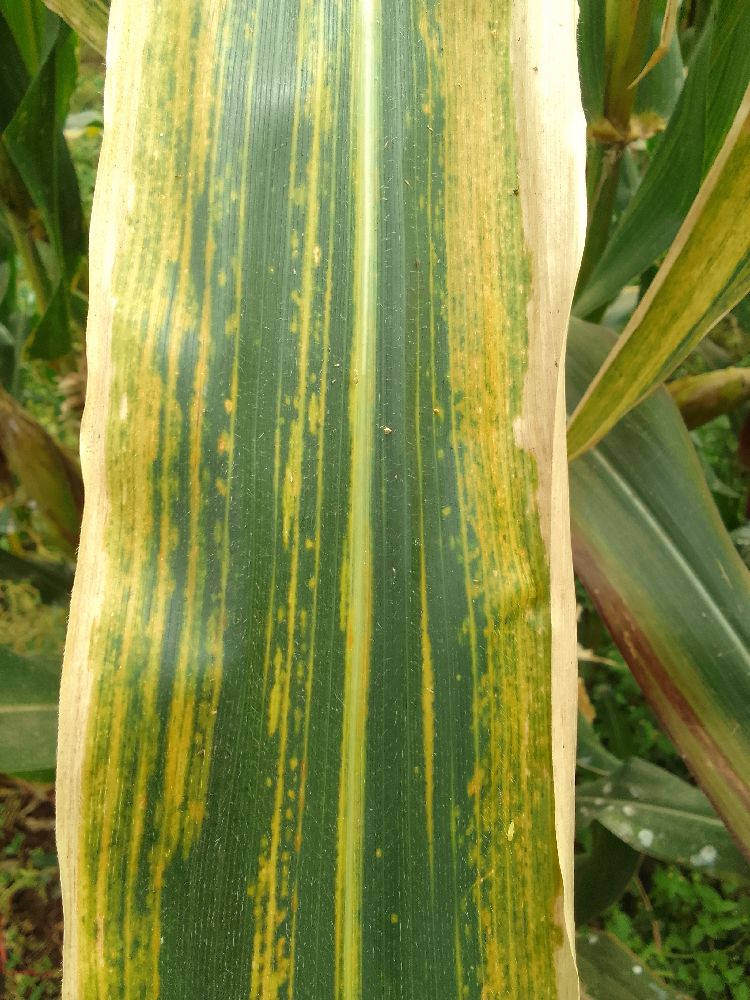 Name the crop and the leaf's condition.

maize, maize lethal necrosis
